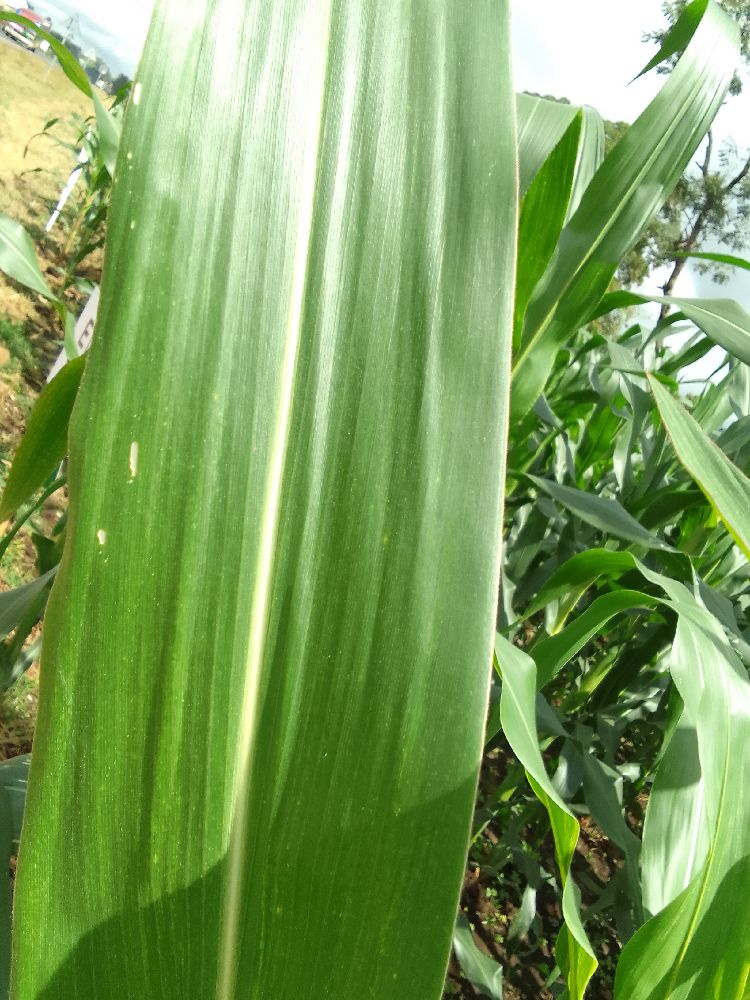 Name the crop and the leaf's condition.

maize, healthy
